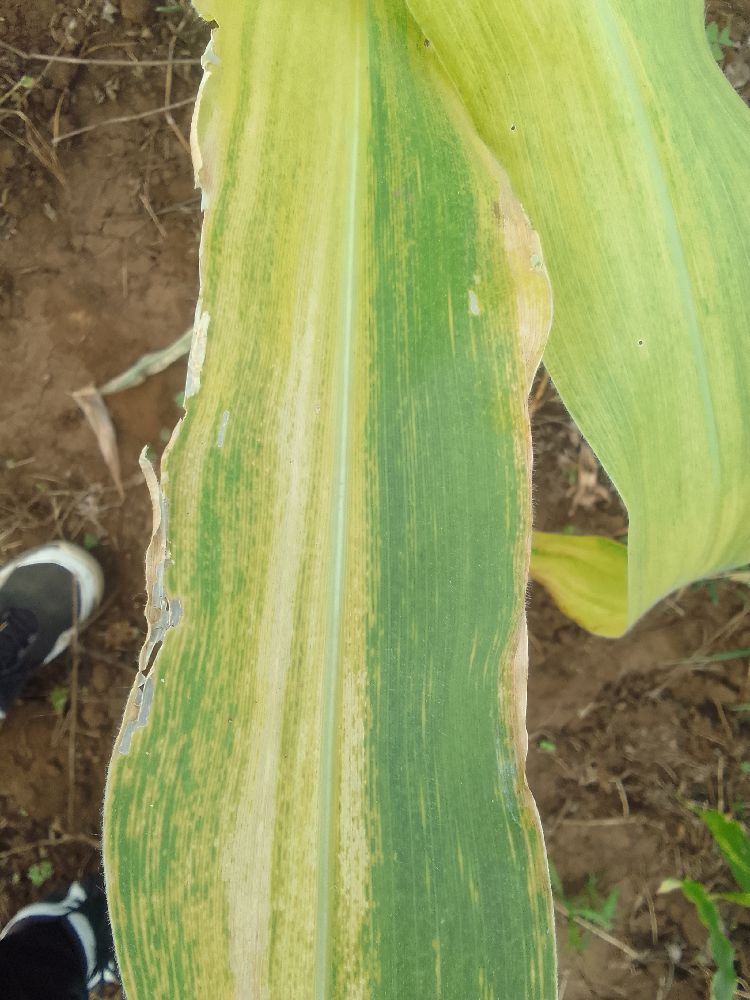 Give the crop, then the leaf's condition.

maize, maize lethal necrosis
